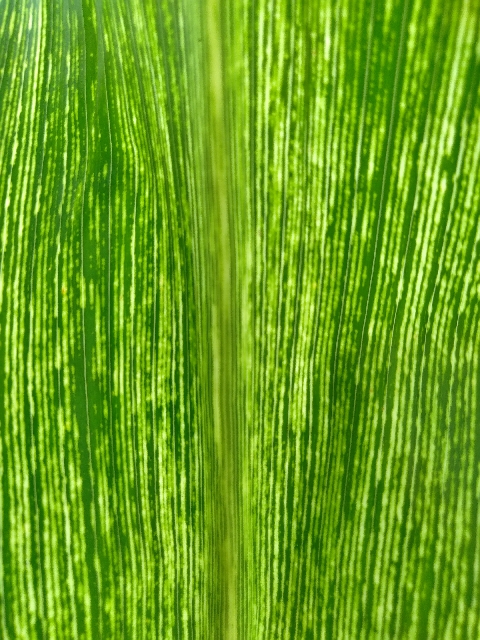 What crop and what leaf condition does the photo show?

maize, maize streak virus
